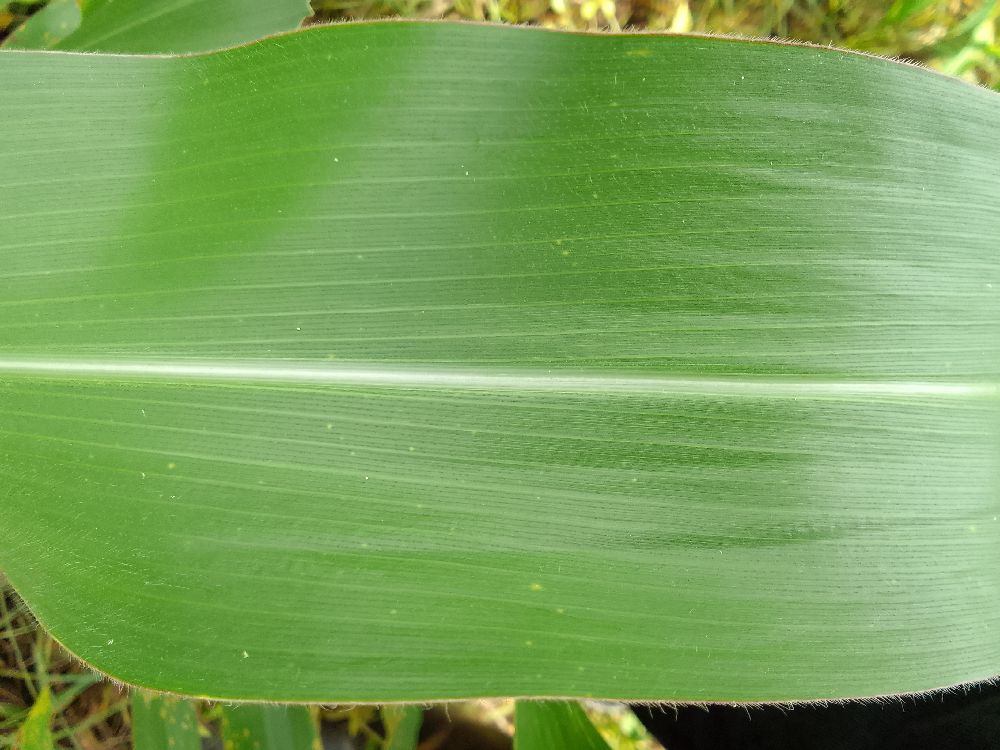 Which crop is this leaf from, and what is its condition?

maize, healthy
